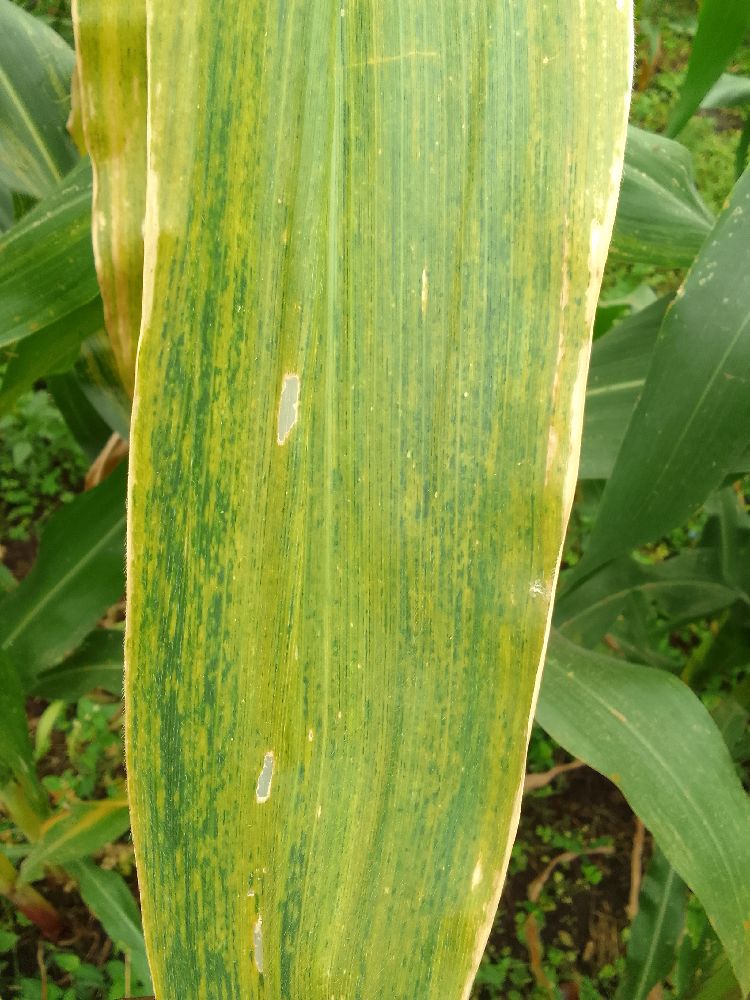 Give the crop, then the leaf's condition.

maize, maize lethal necrosis
